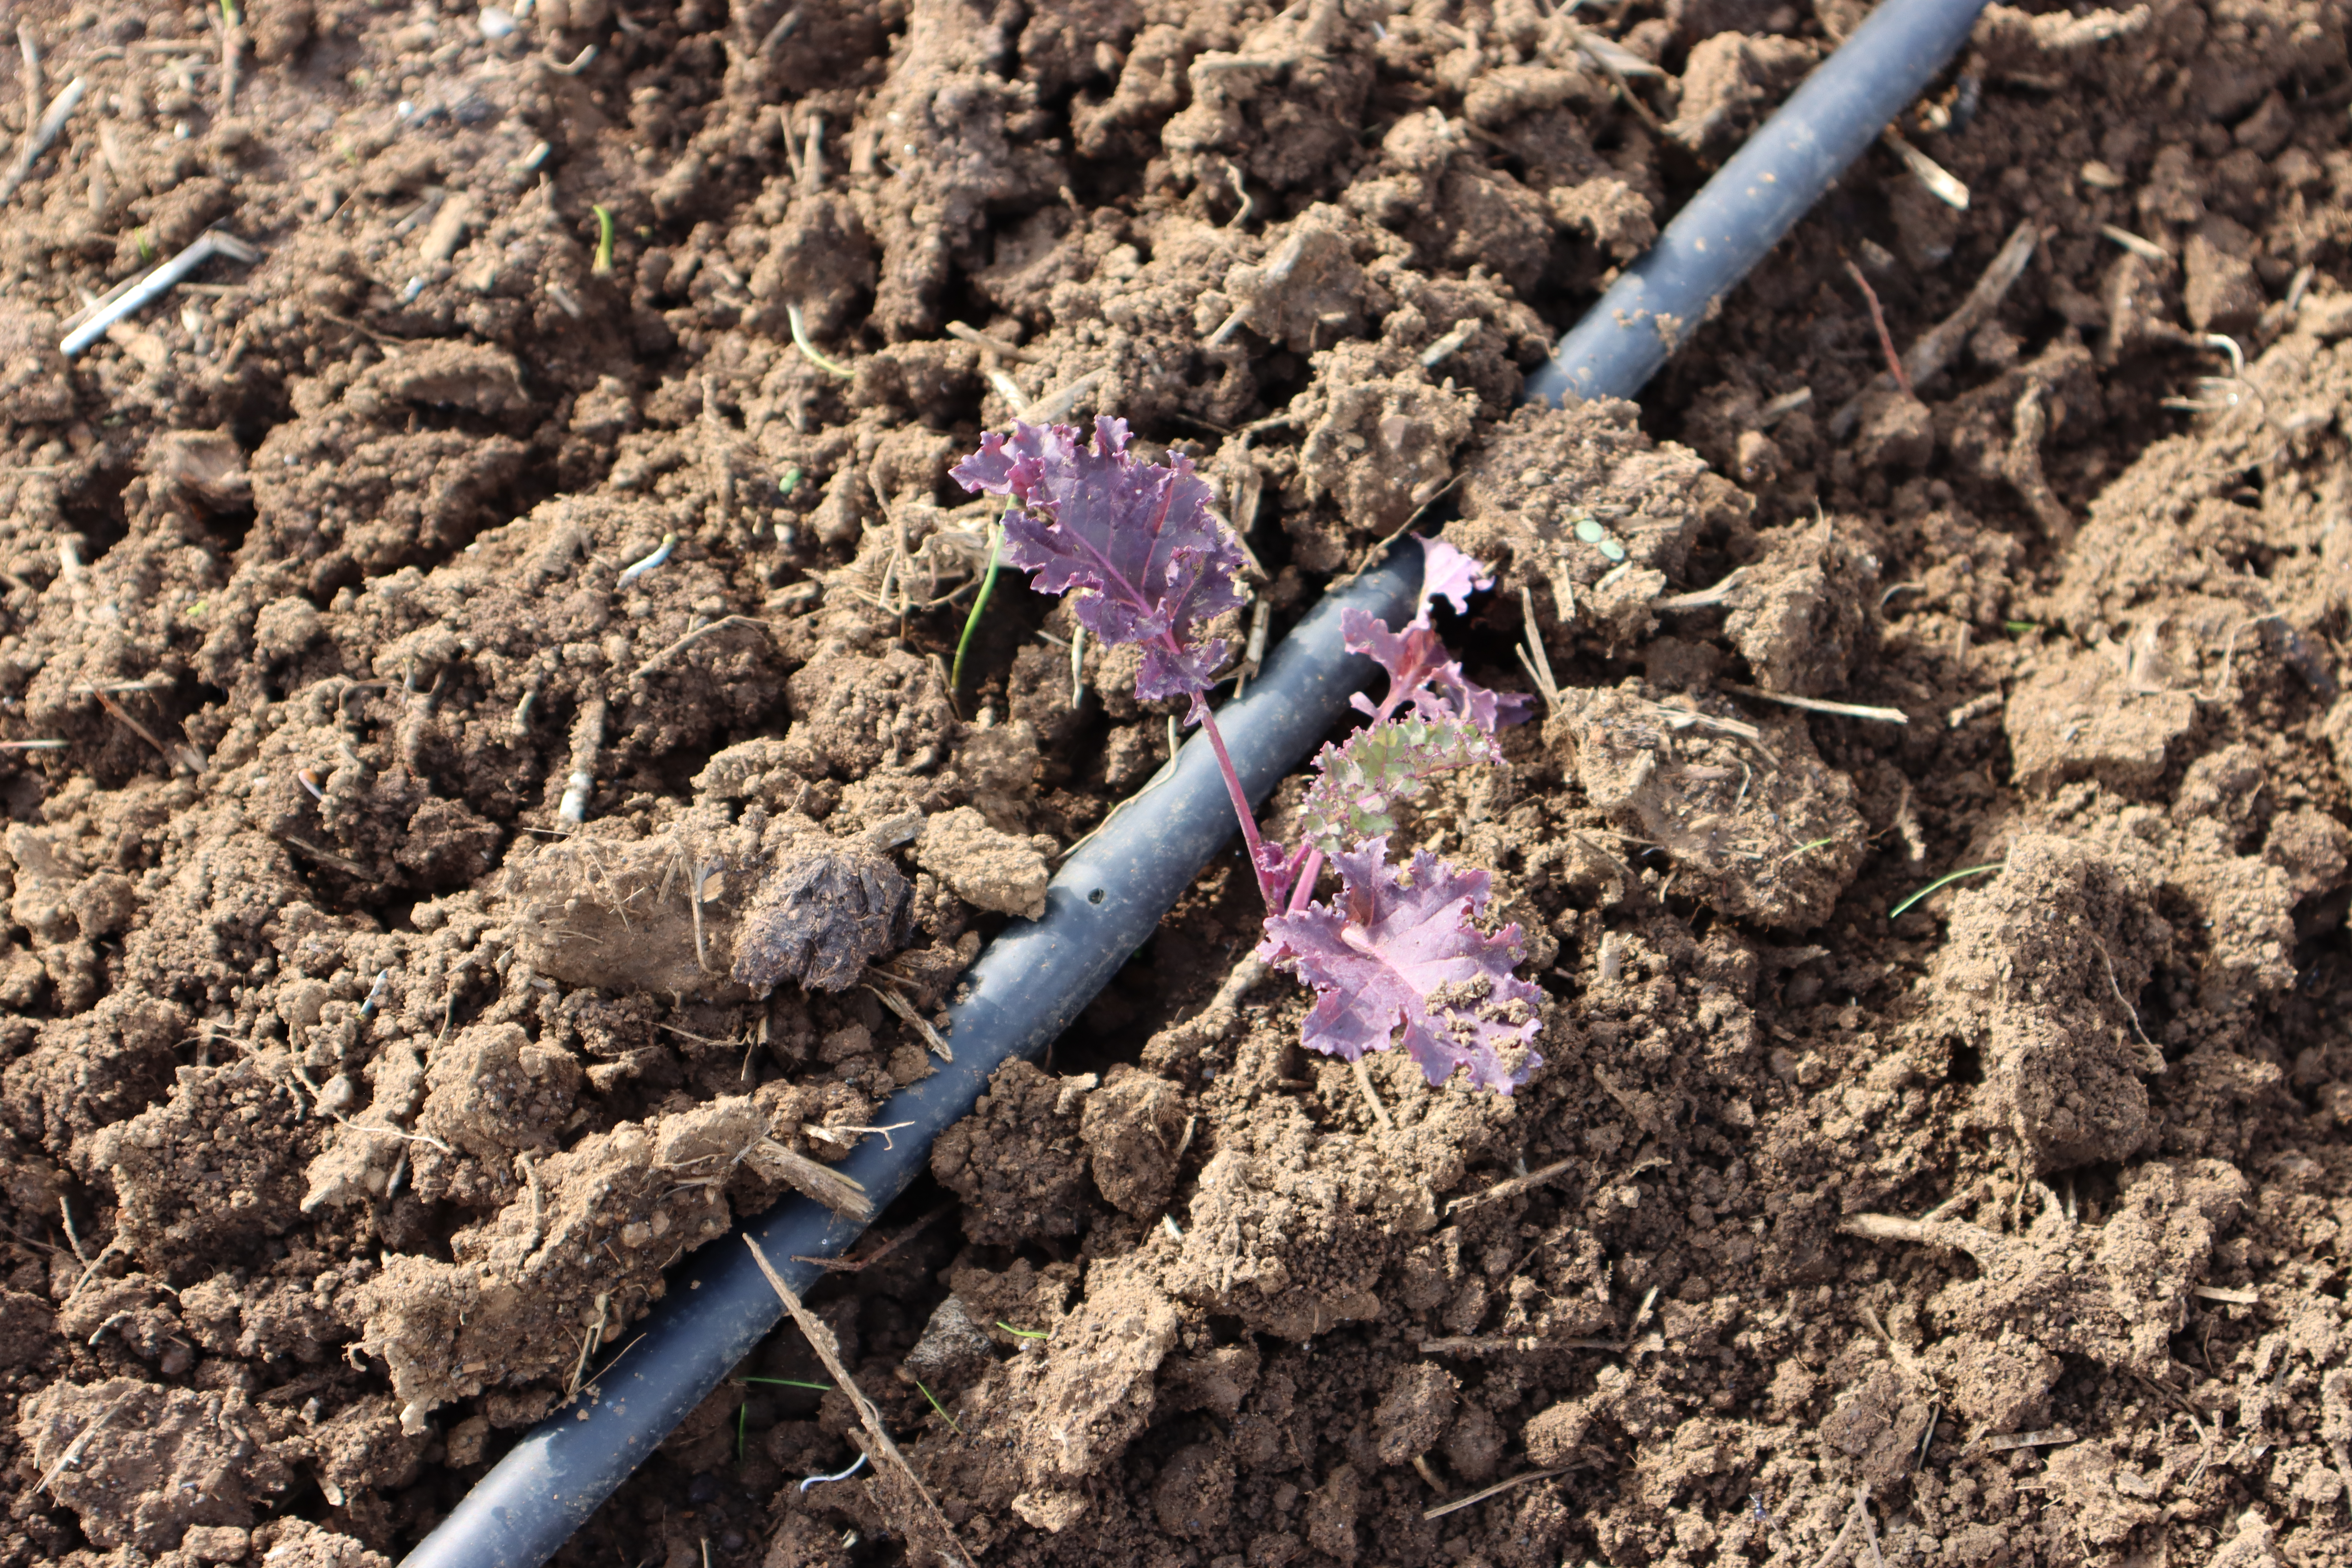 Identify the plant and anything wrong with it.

cabbage, healthy
